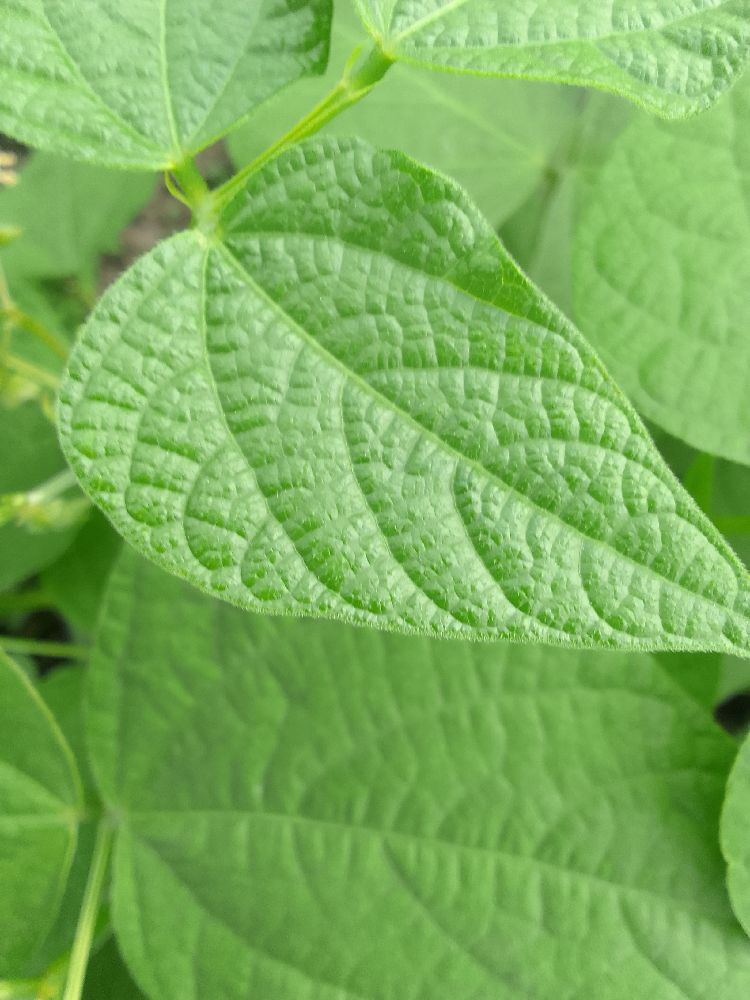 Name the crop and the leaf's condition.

common bean, healthy
